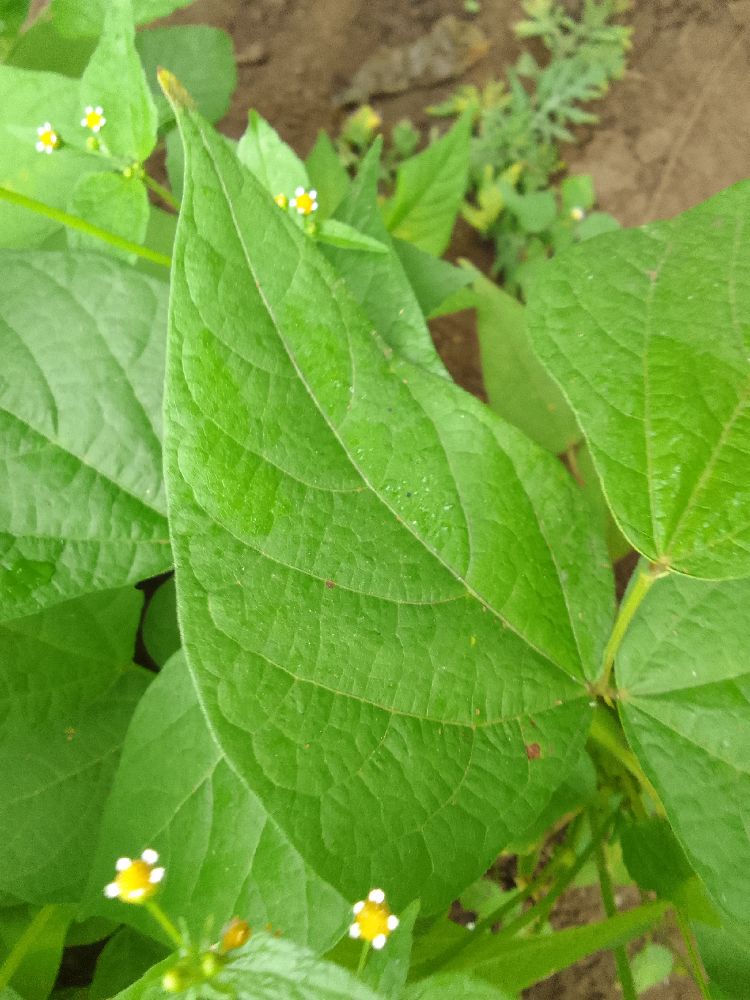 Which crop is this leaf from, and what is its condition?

common bean, healthy
